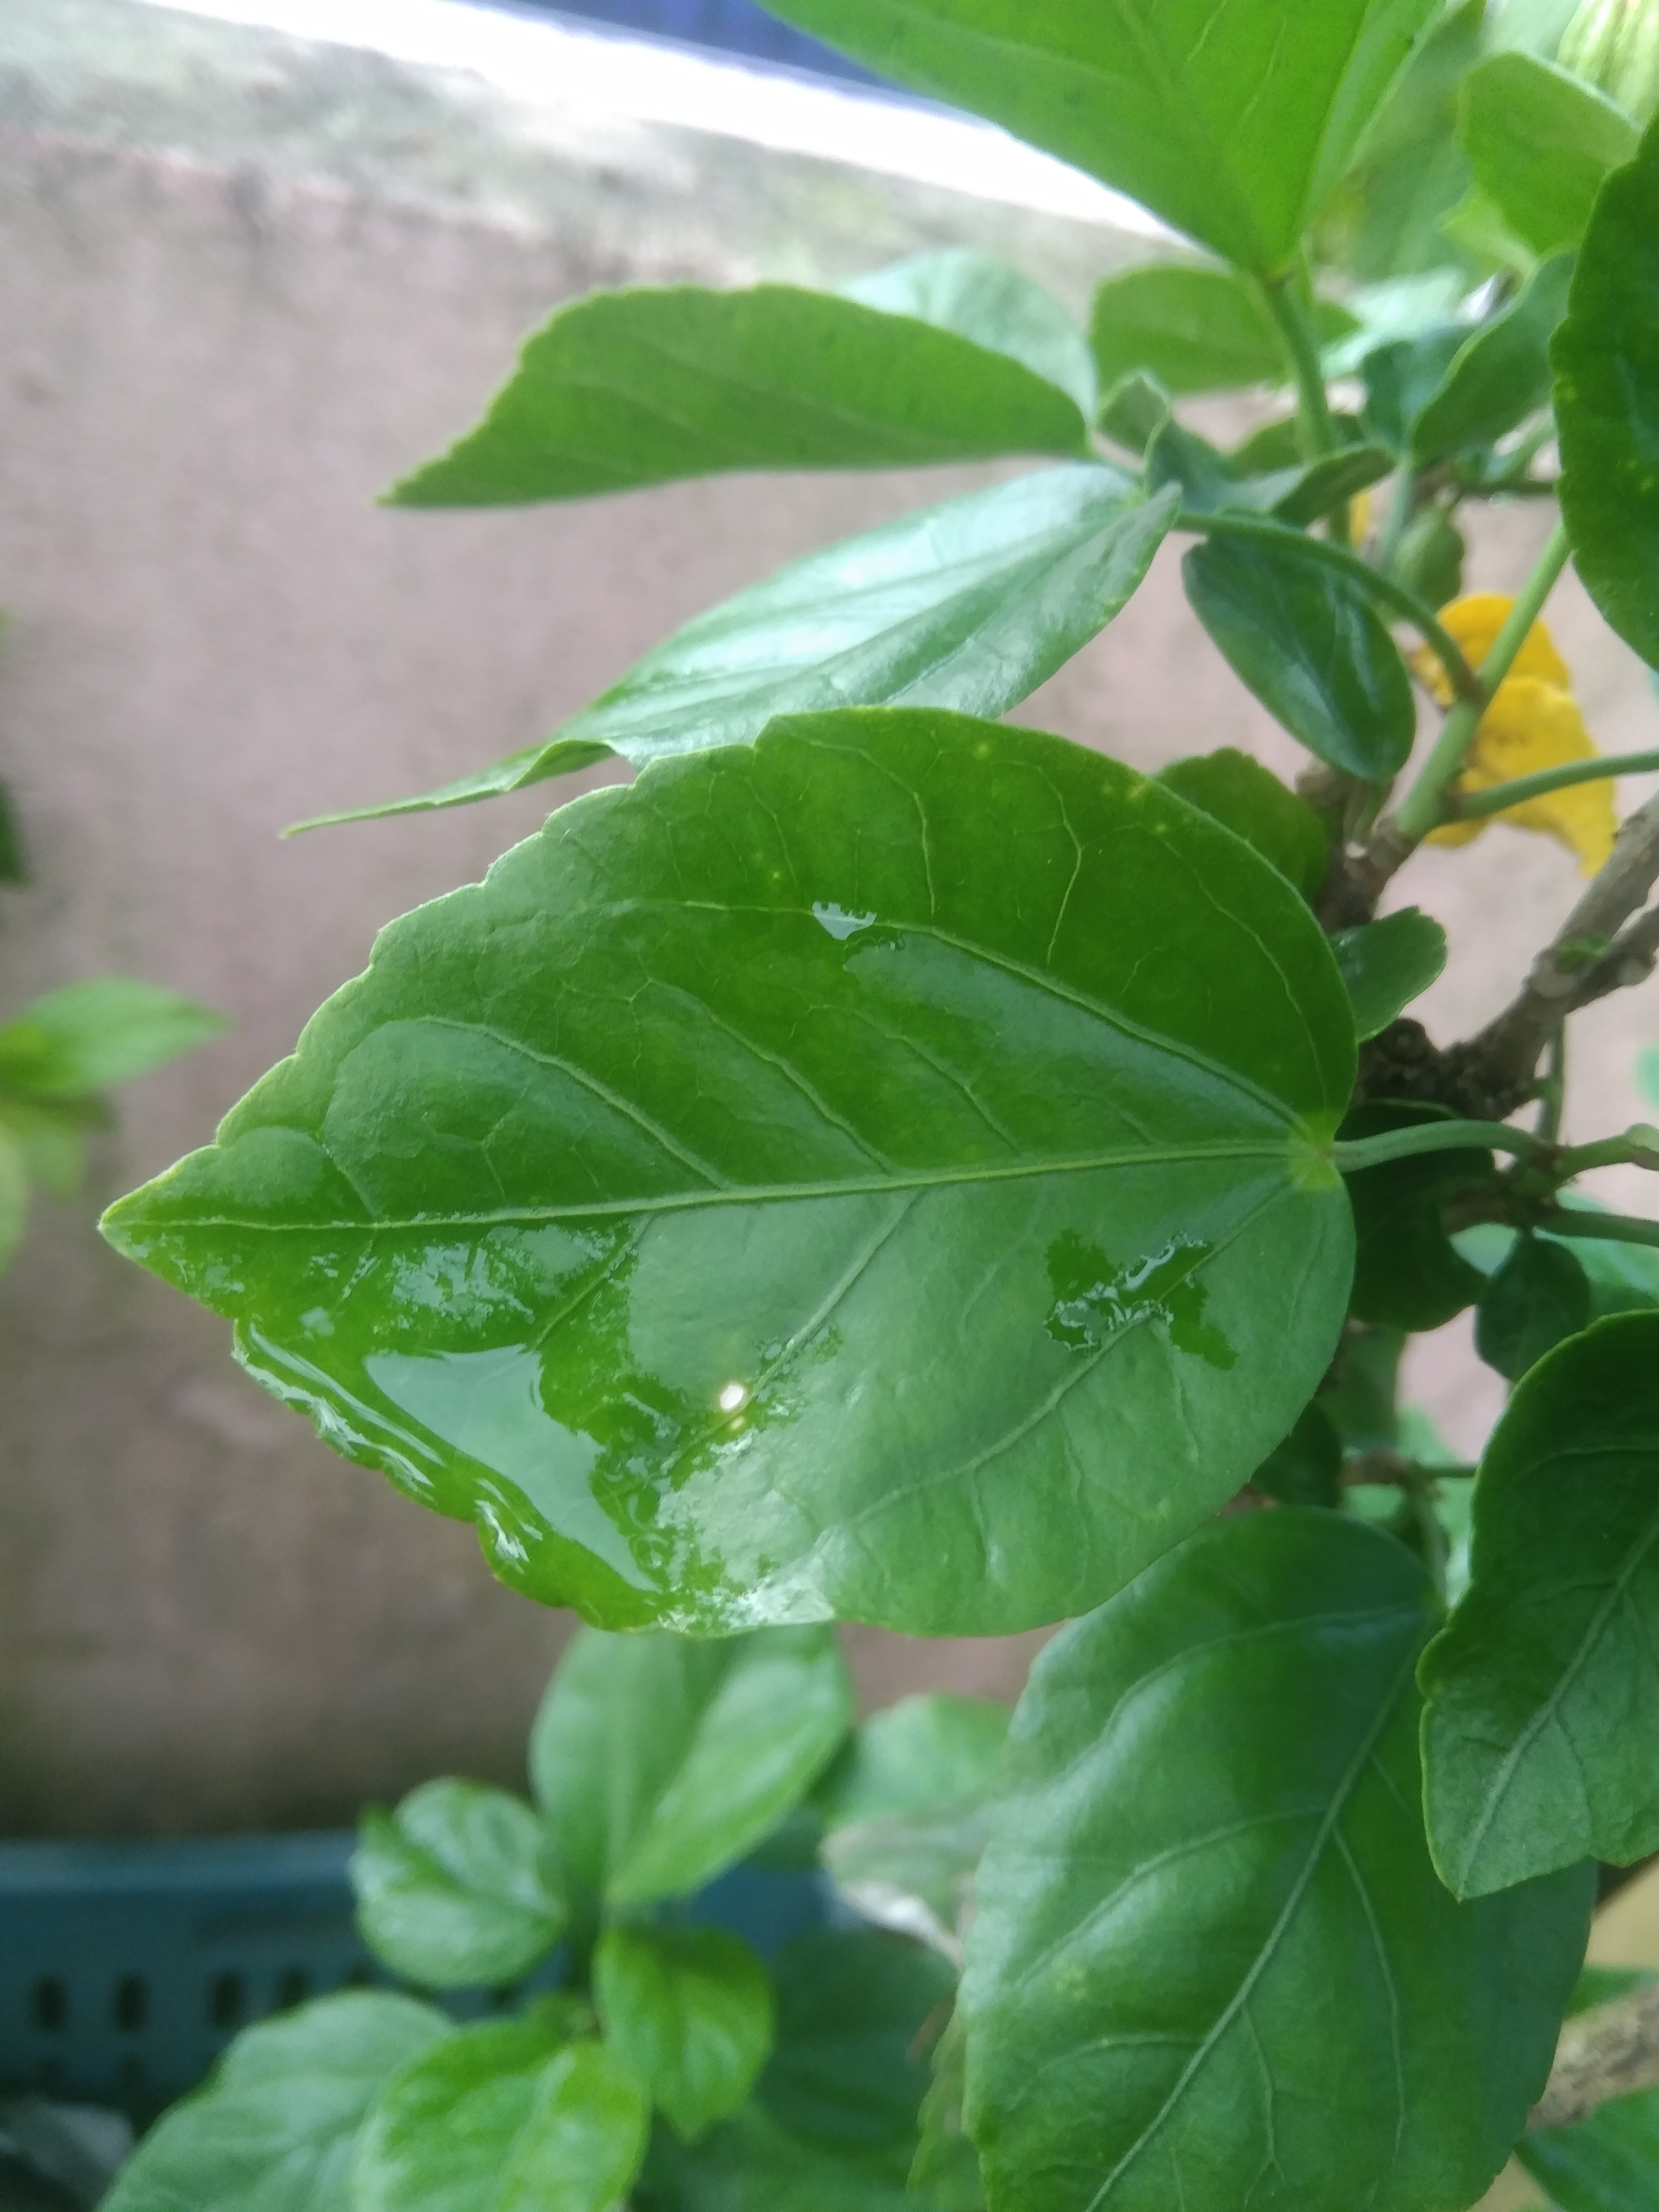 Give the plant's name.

hibiscus
